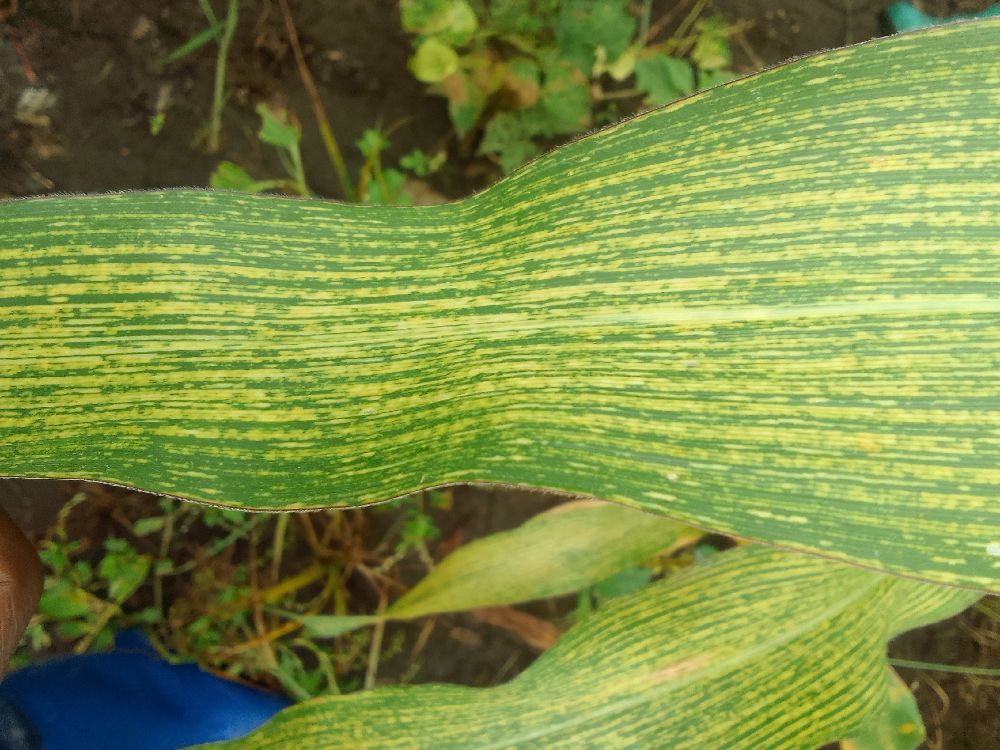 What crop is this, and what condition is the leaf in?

maize, maize streak virus
